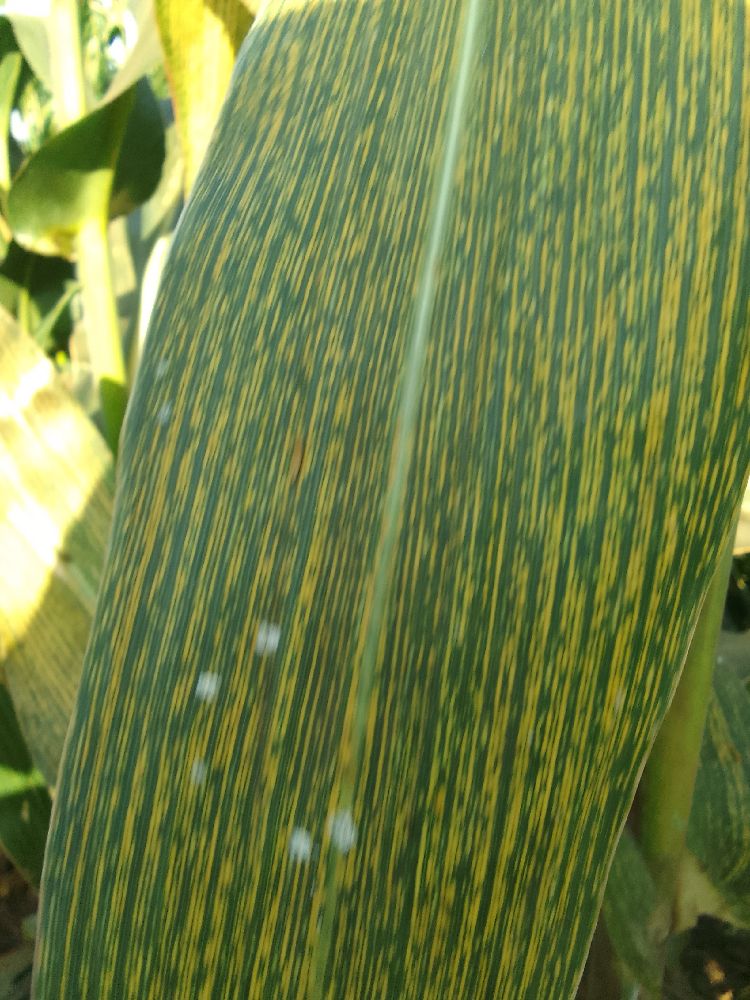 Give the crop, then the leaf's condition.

maize, maize streak virus
